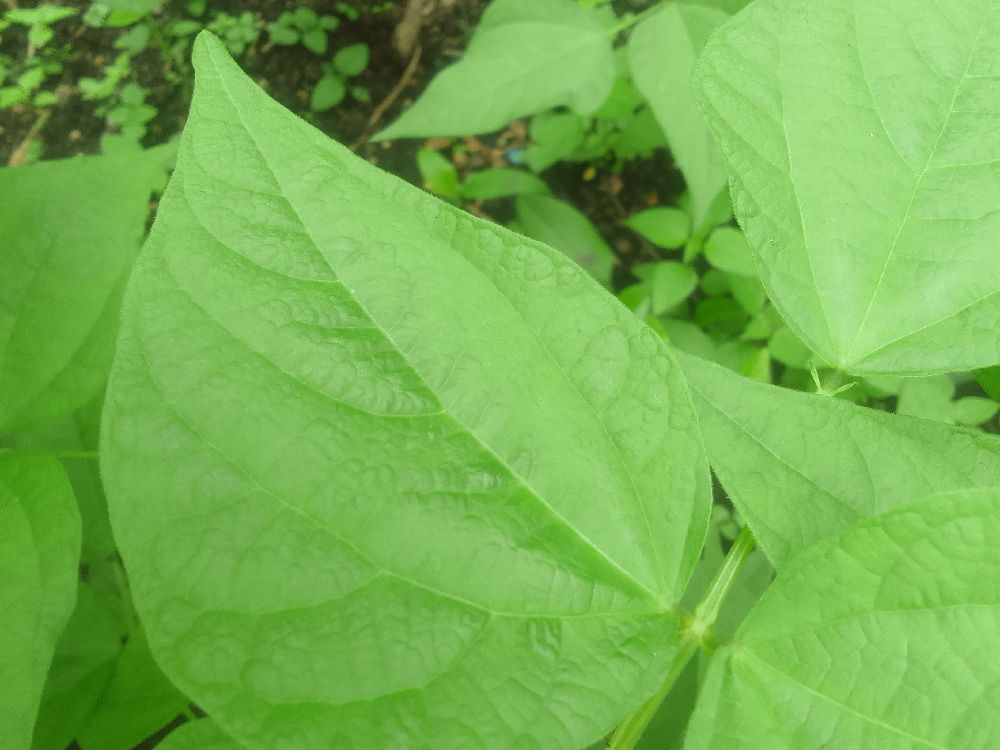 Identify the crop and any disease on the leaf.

common bean, healthy
